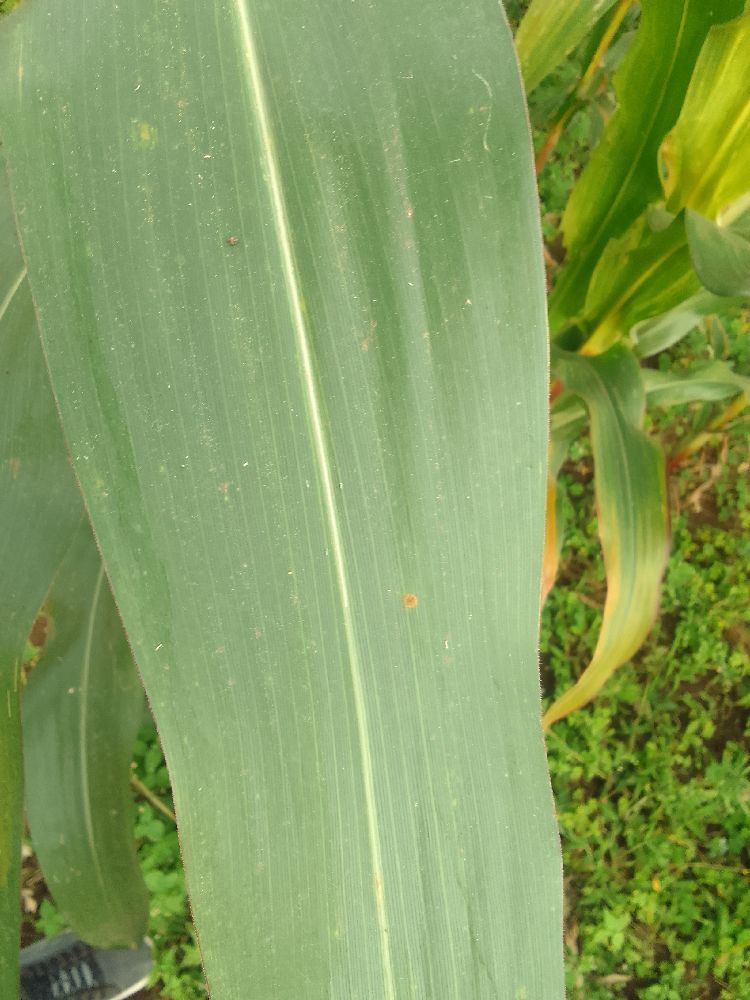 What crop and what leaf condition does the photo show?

maize, healthy
